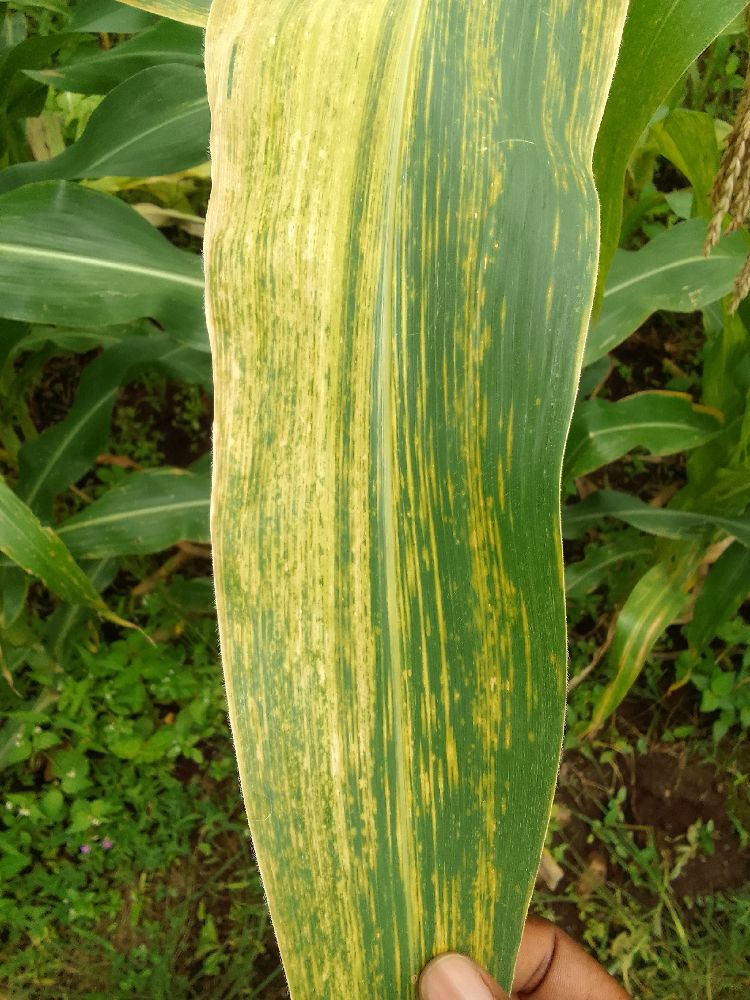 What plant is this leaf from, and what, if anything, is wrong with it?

maize, maize lethal necrosis
